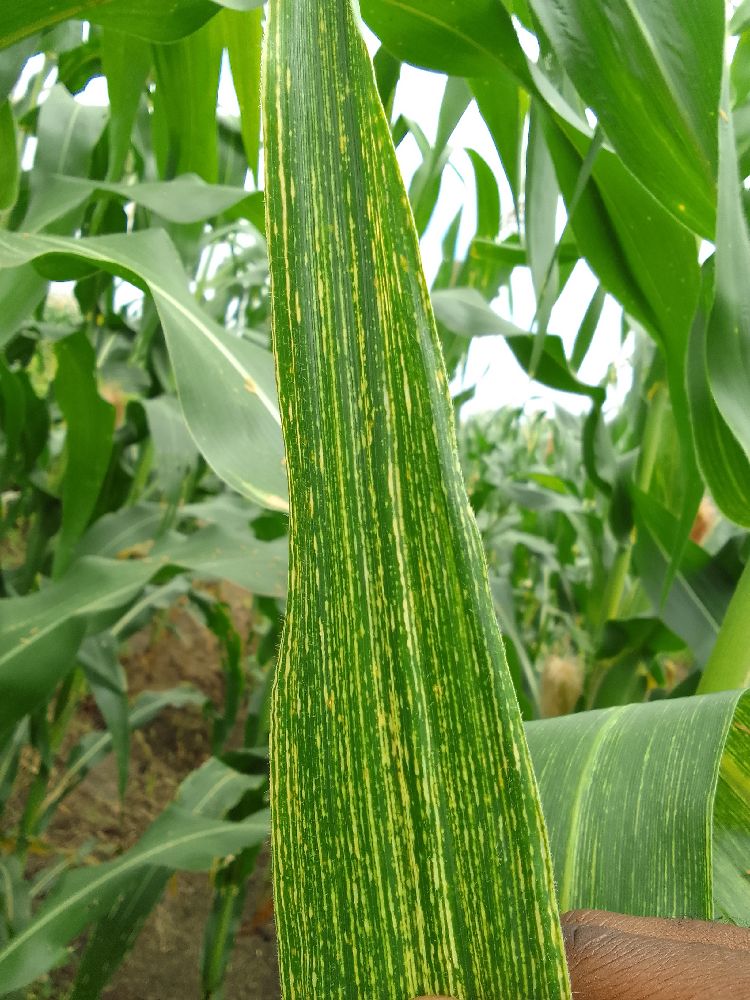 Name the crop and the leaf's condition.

maize, maize streak virus
